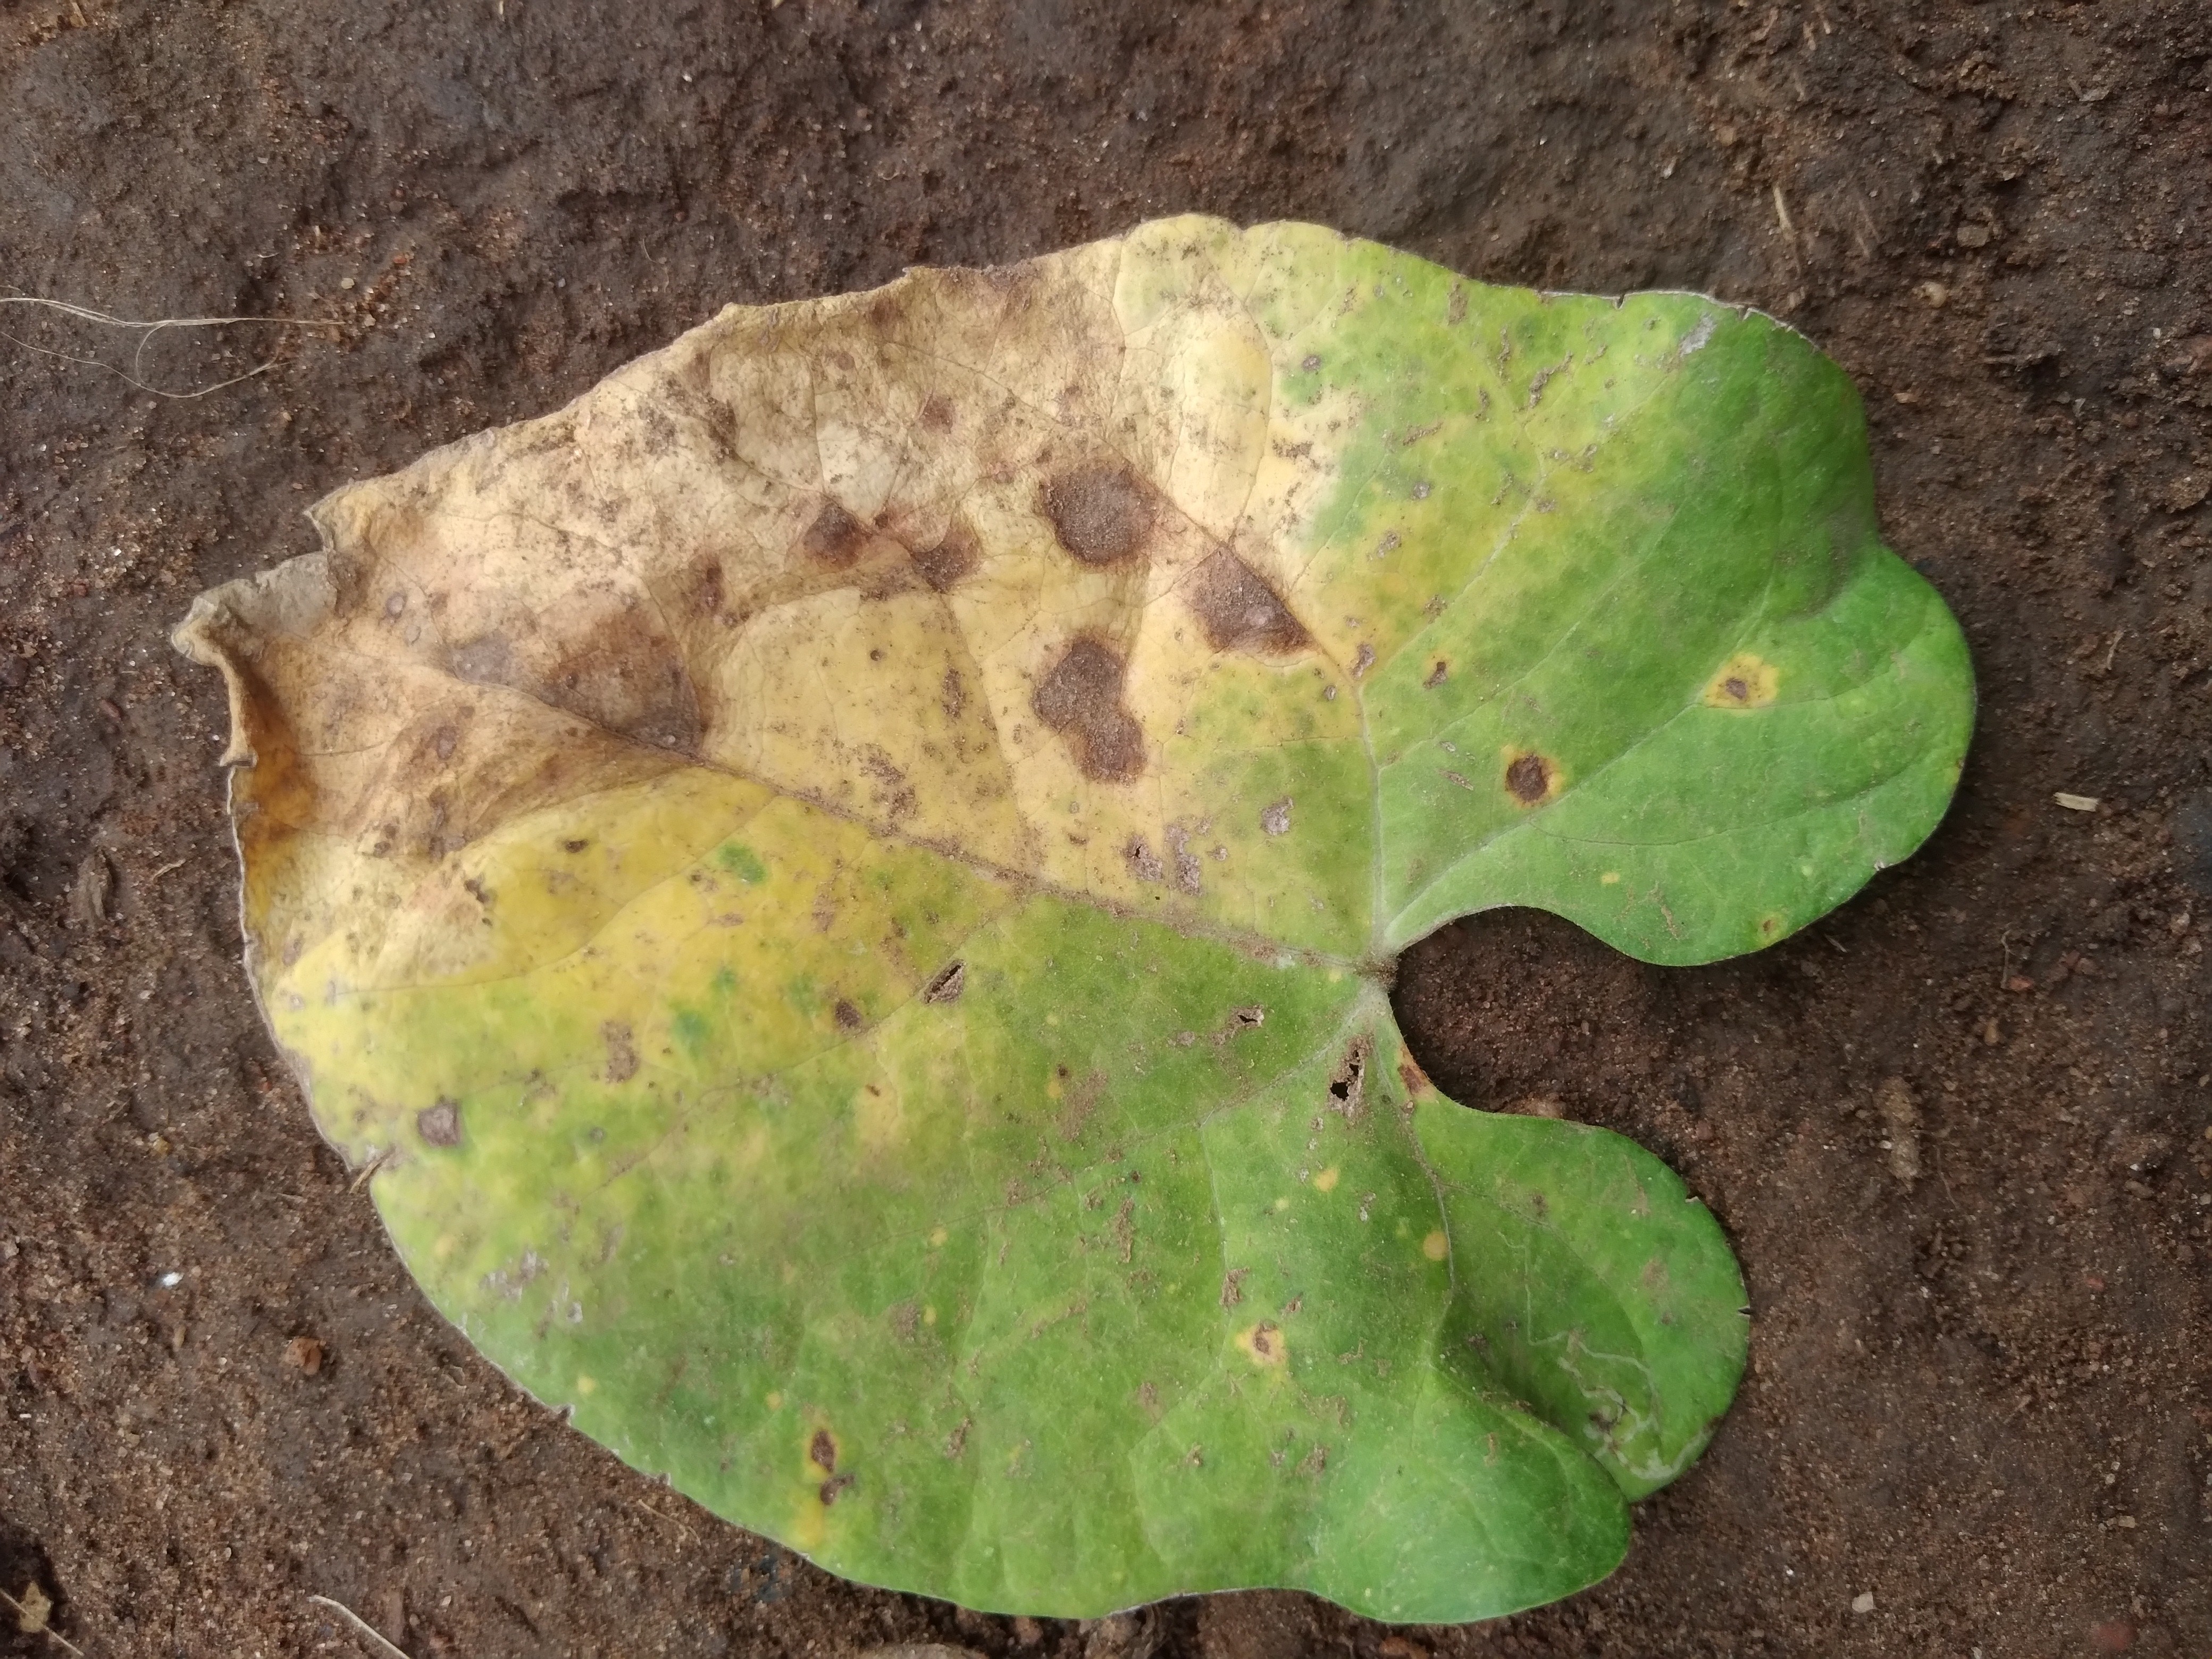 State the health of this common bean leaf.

rust
